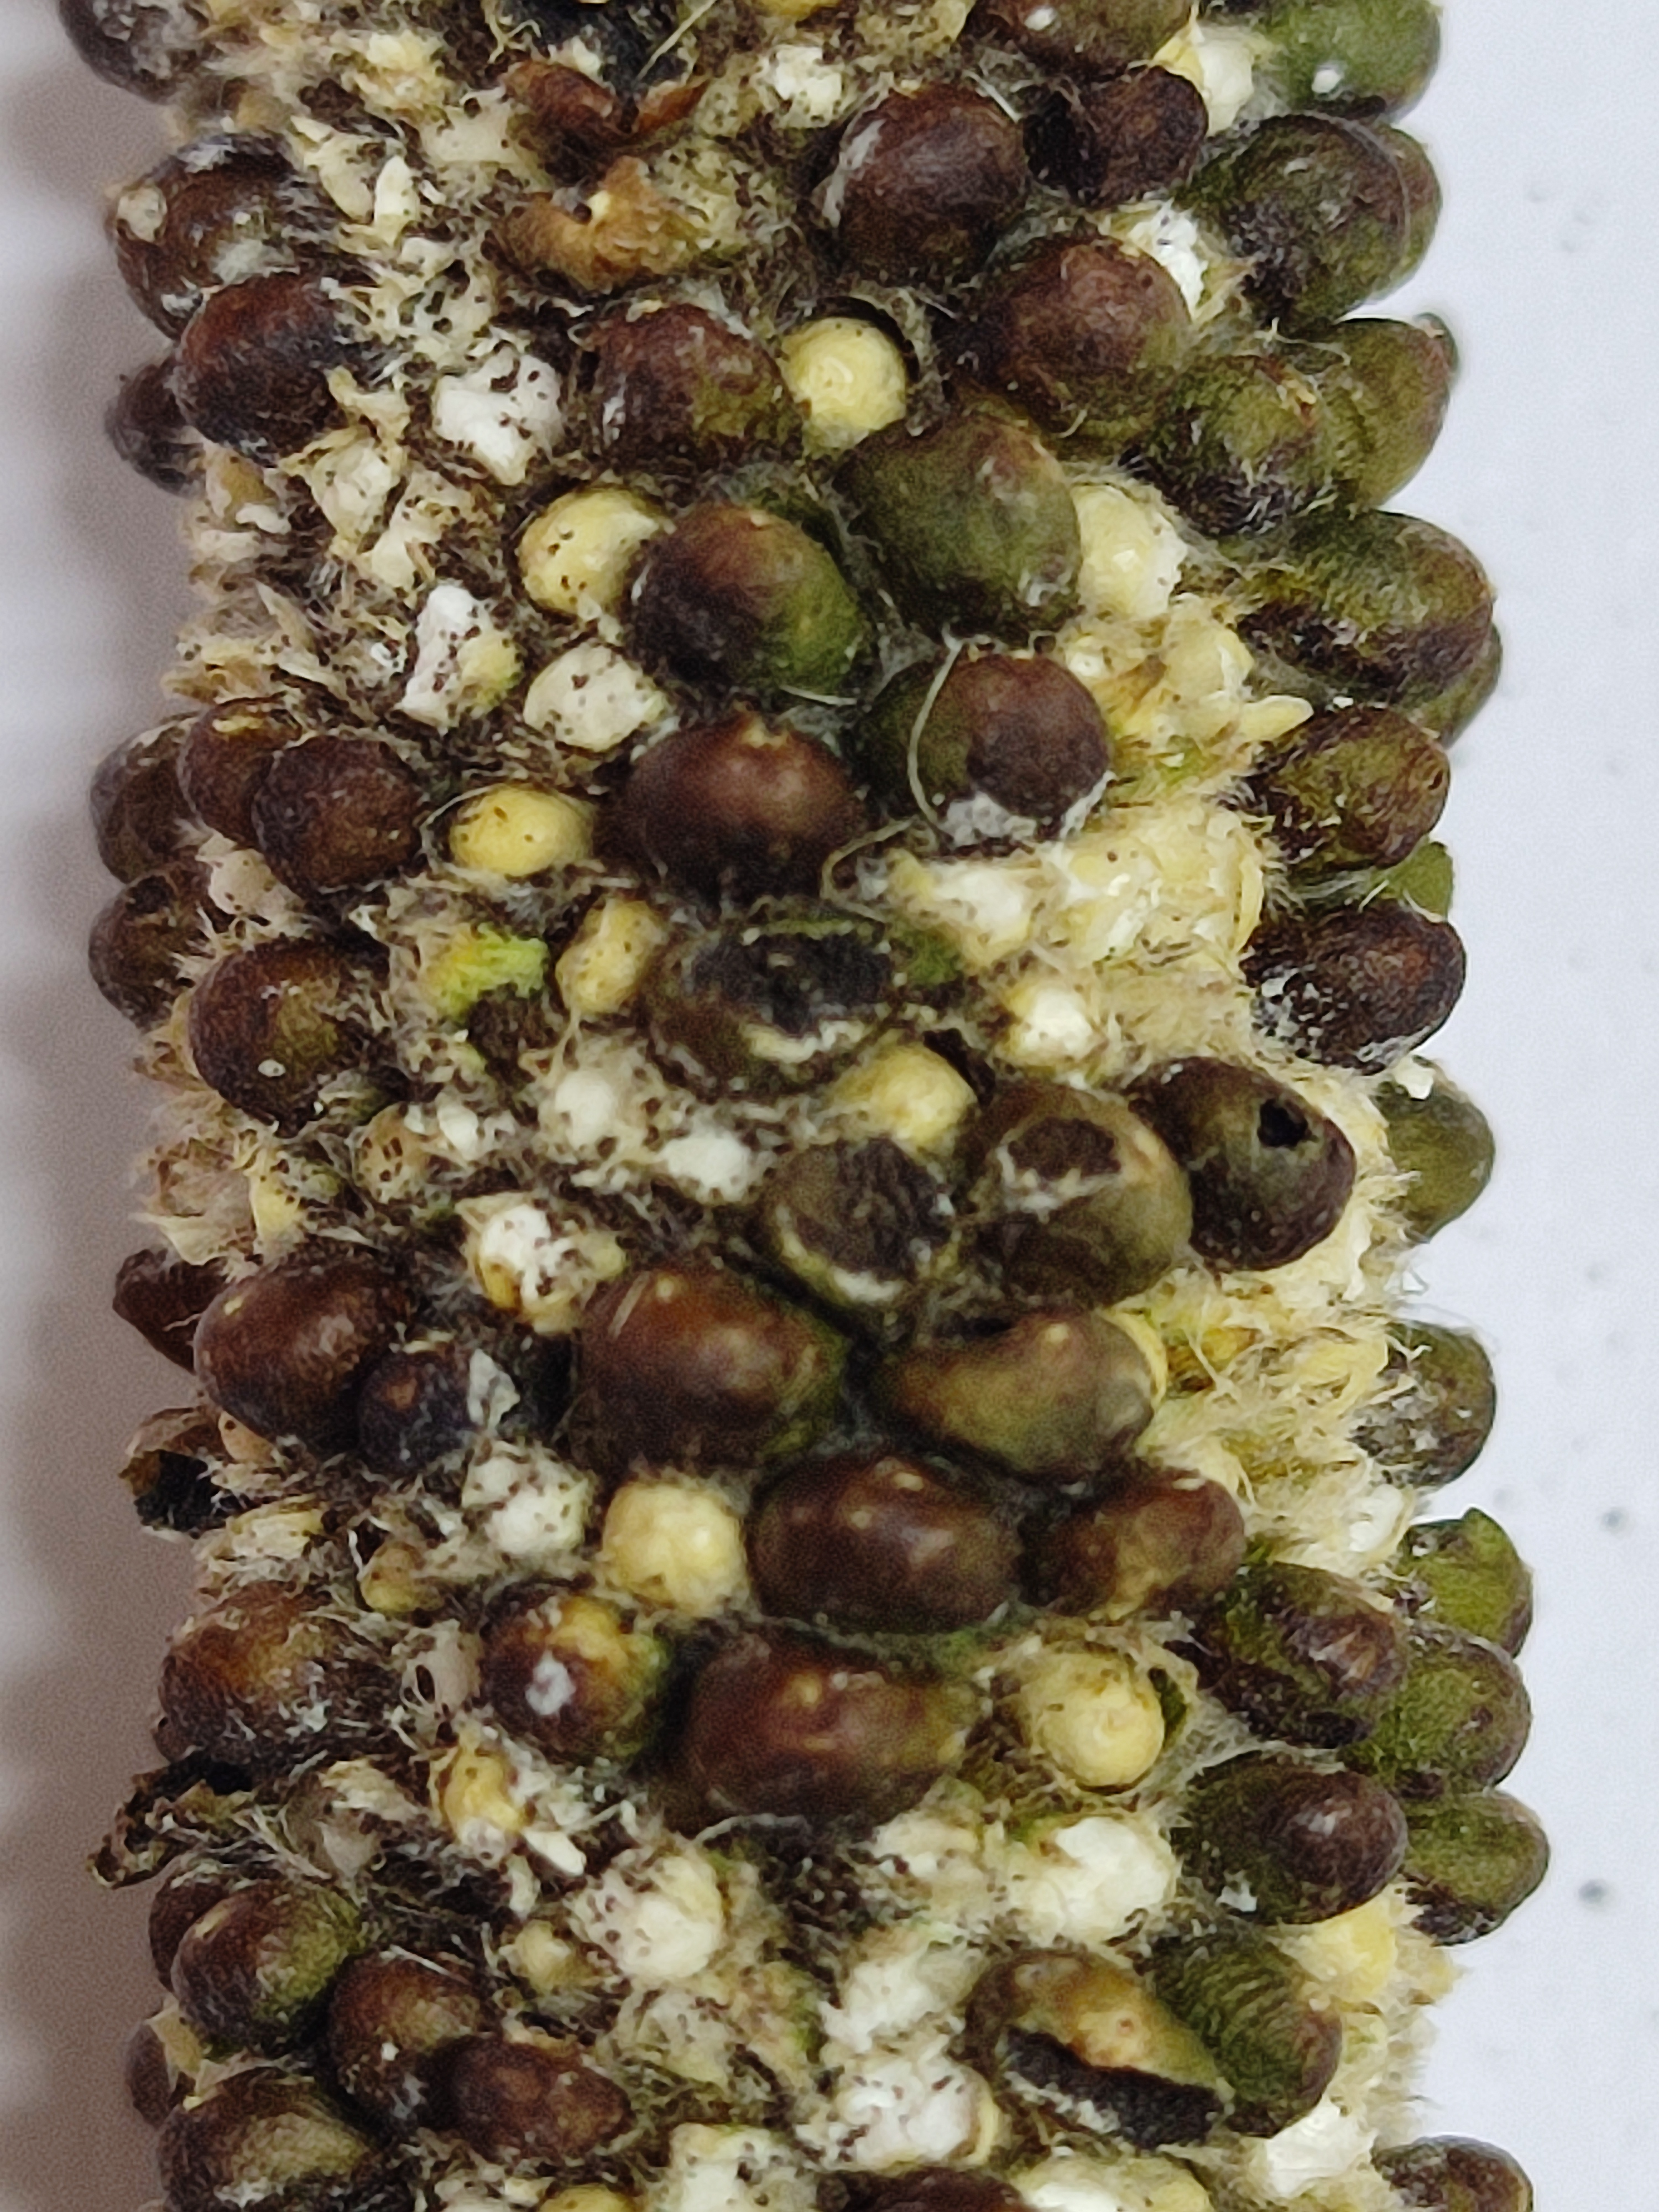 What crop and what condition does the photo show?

pearl millet, smut
